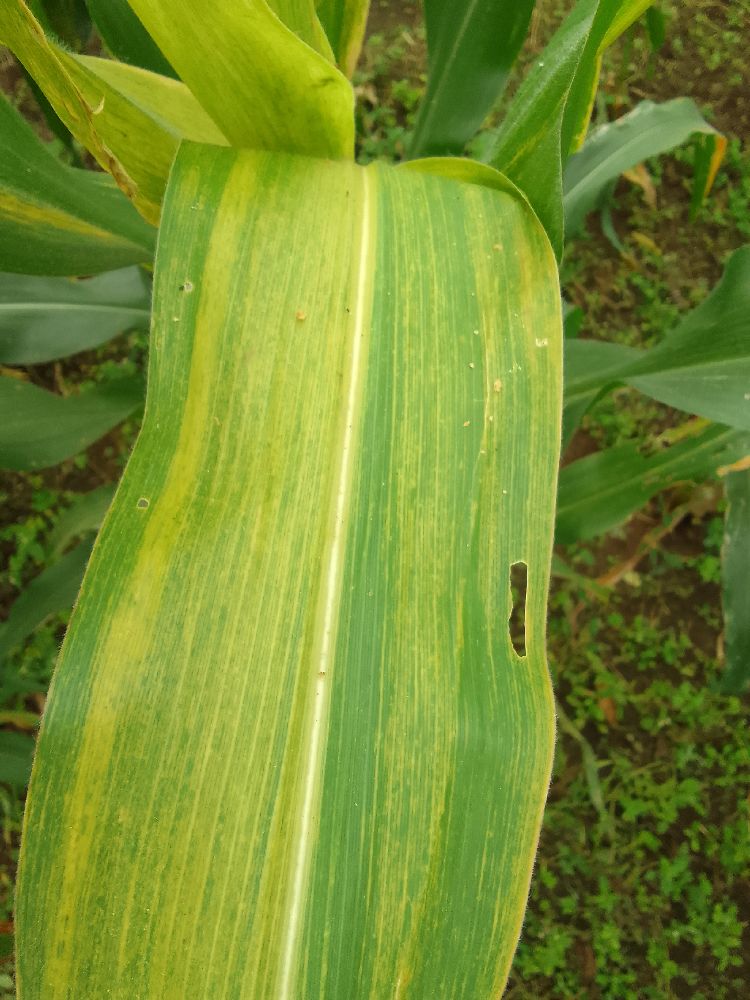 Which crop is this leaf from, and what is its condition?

maize, maize lethal necrosis
